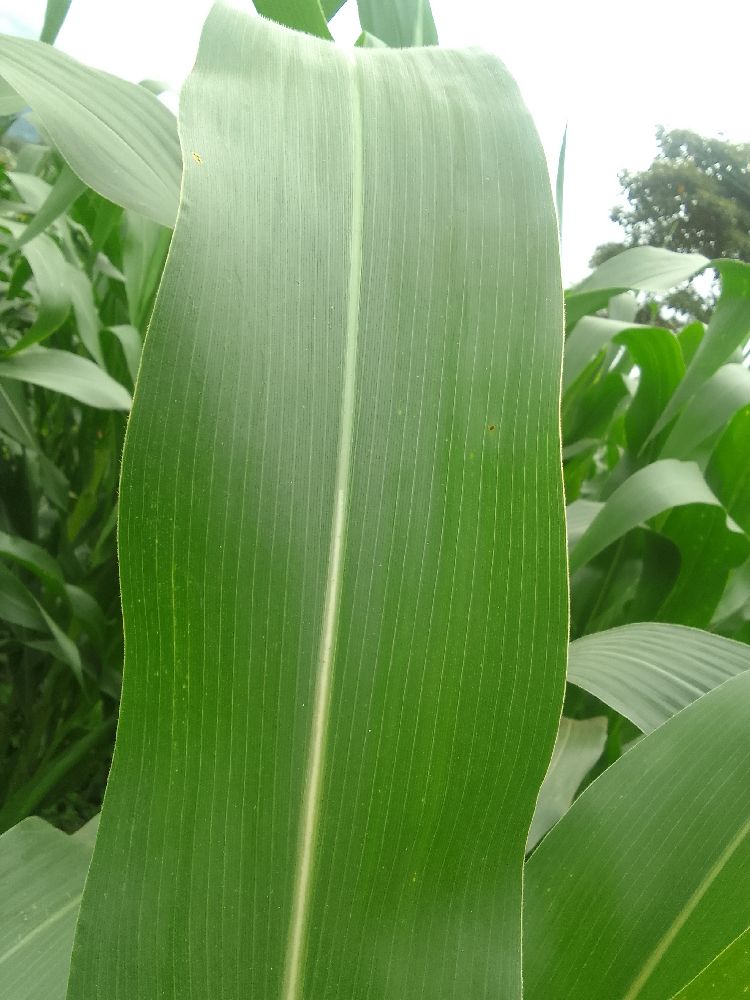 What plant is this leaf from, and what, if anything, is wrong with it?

maize, healthy
